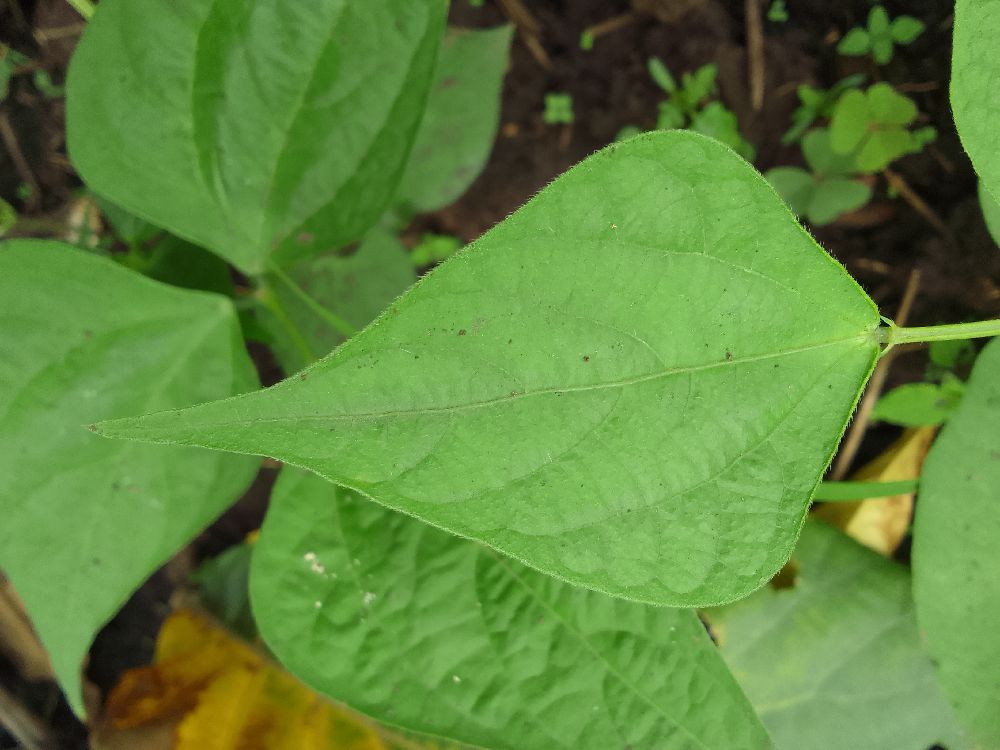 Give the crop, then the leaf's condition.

common bean, healthy
